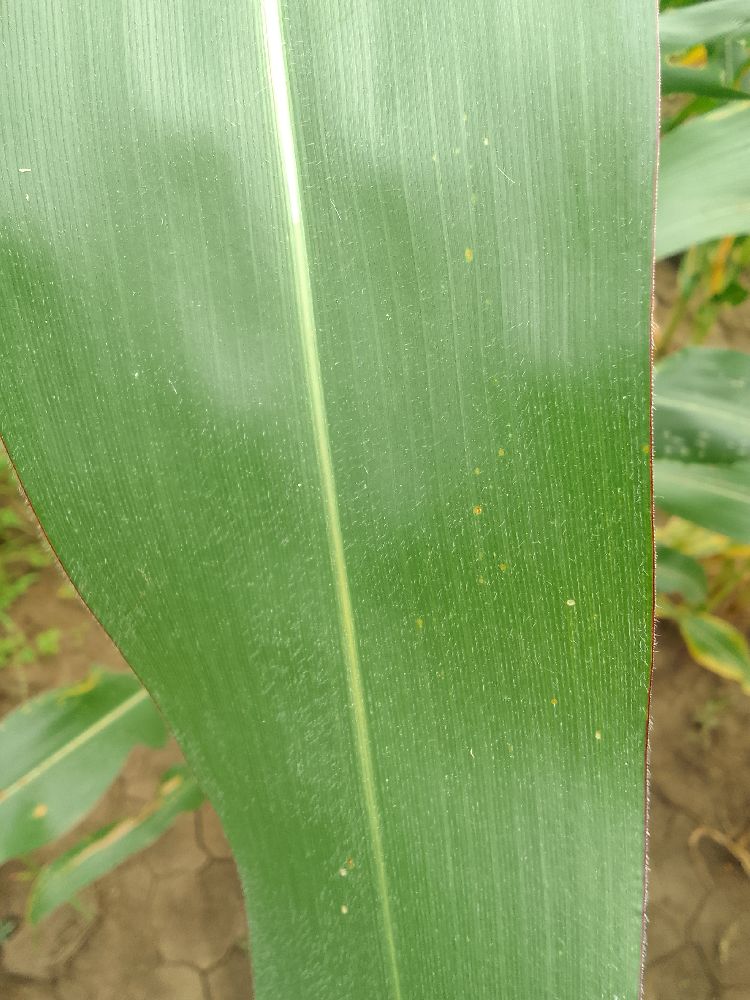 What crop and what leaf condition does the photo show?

maize, healthy
